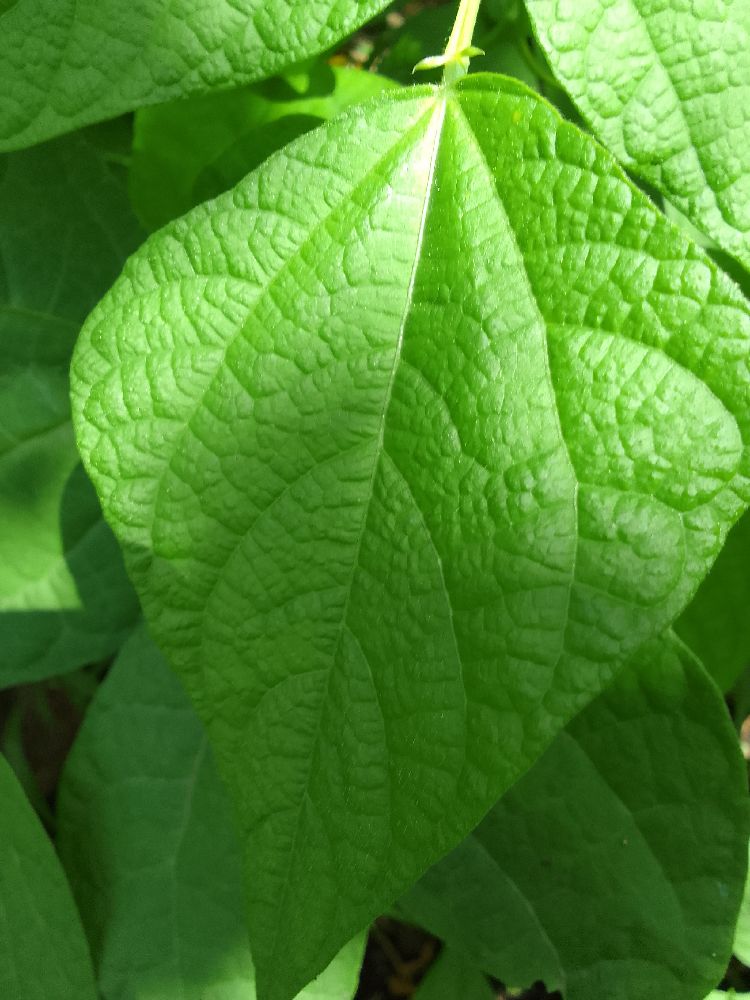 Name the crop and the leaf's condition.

common bean, healthy
